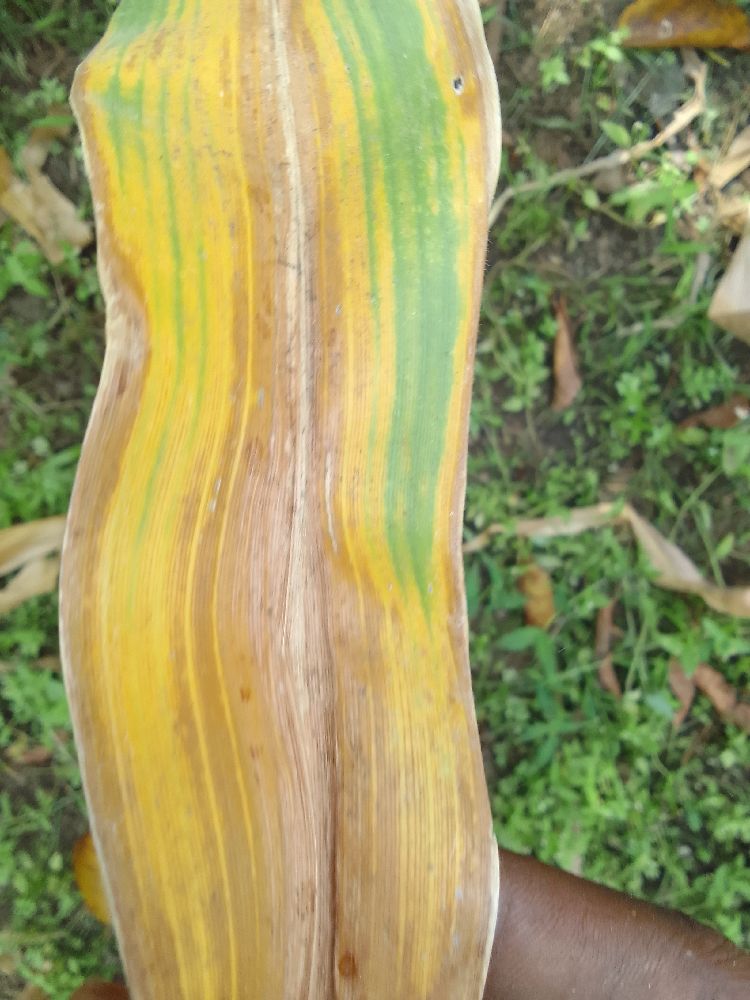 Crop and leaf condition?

maize, maize lethal necrosis
